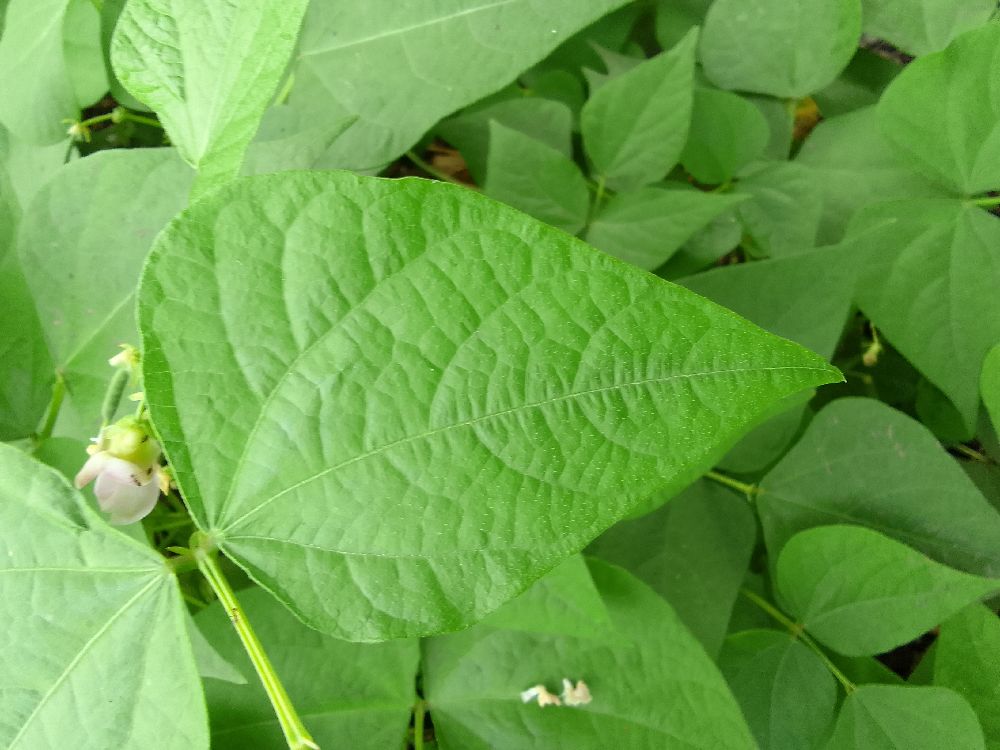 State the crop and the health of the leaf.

common bean, healthy
